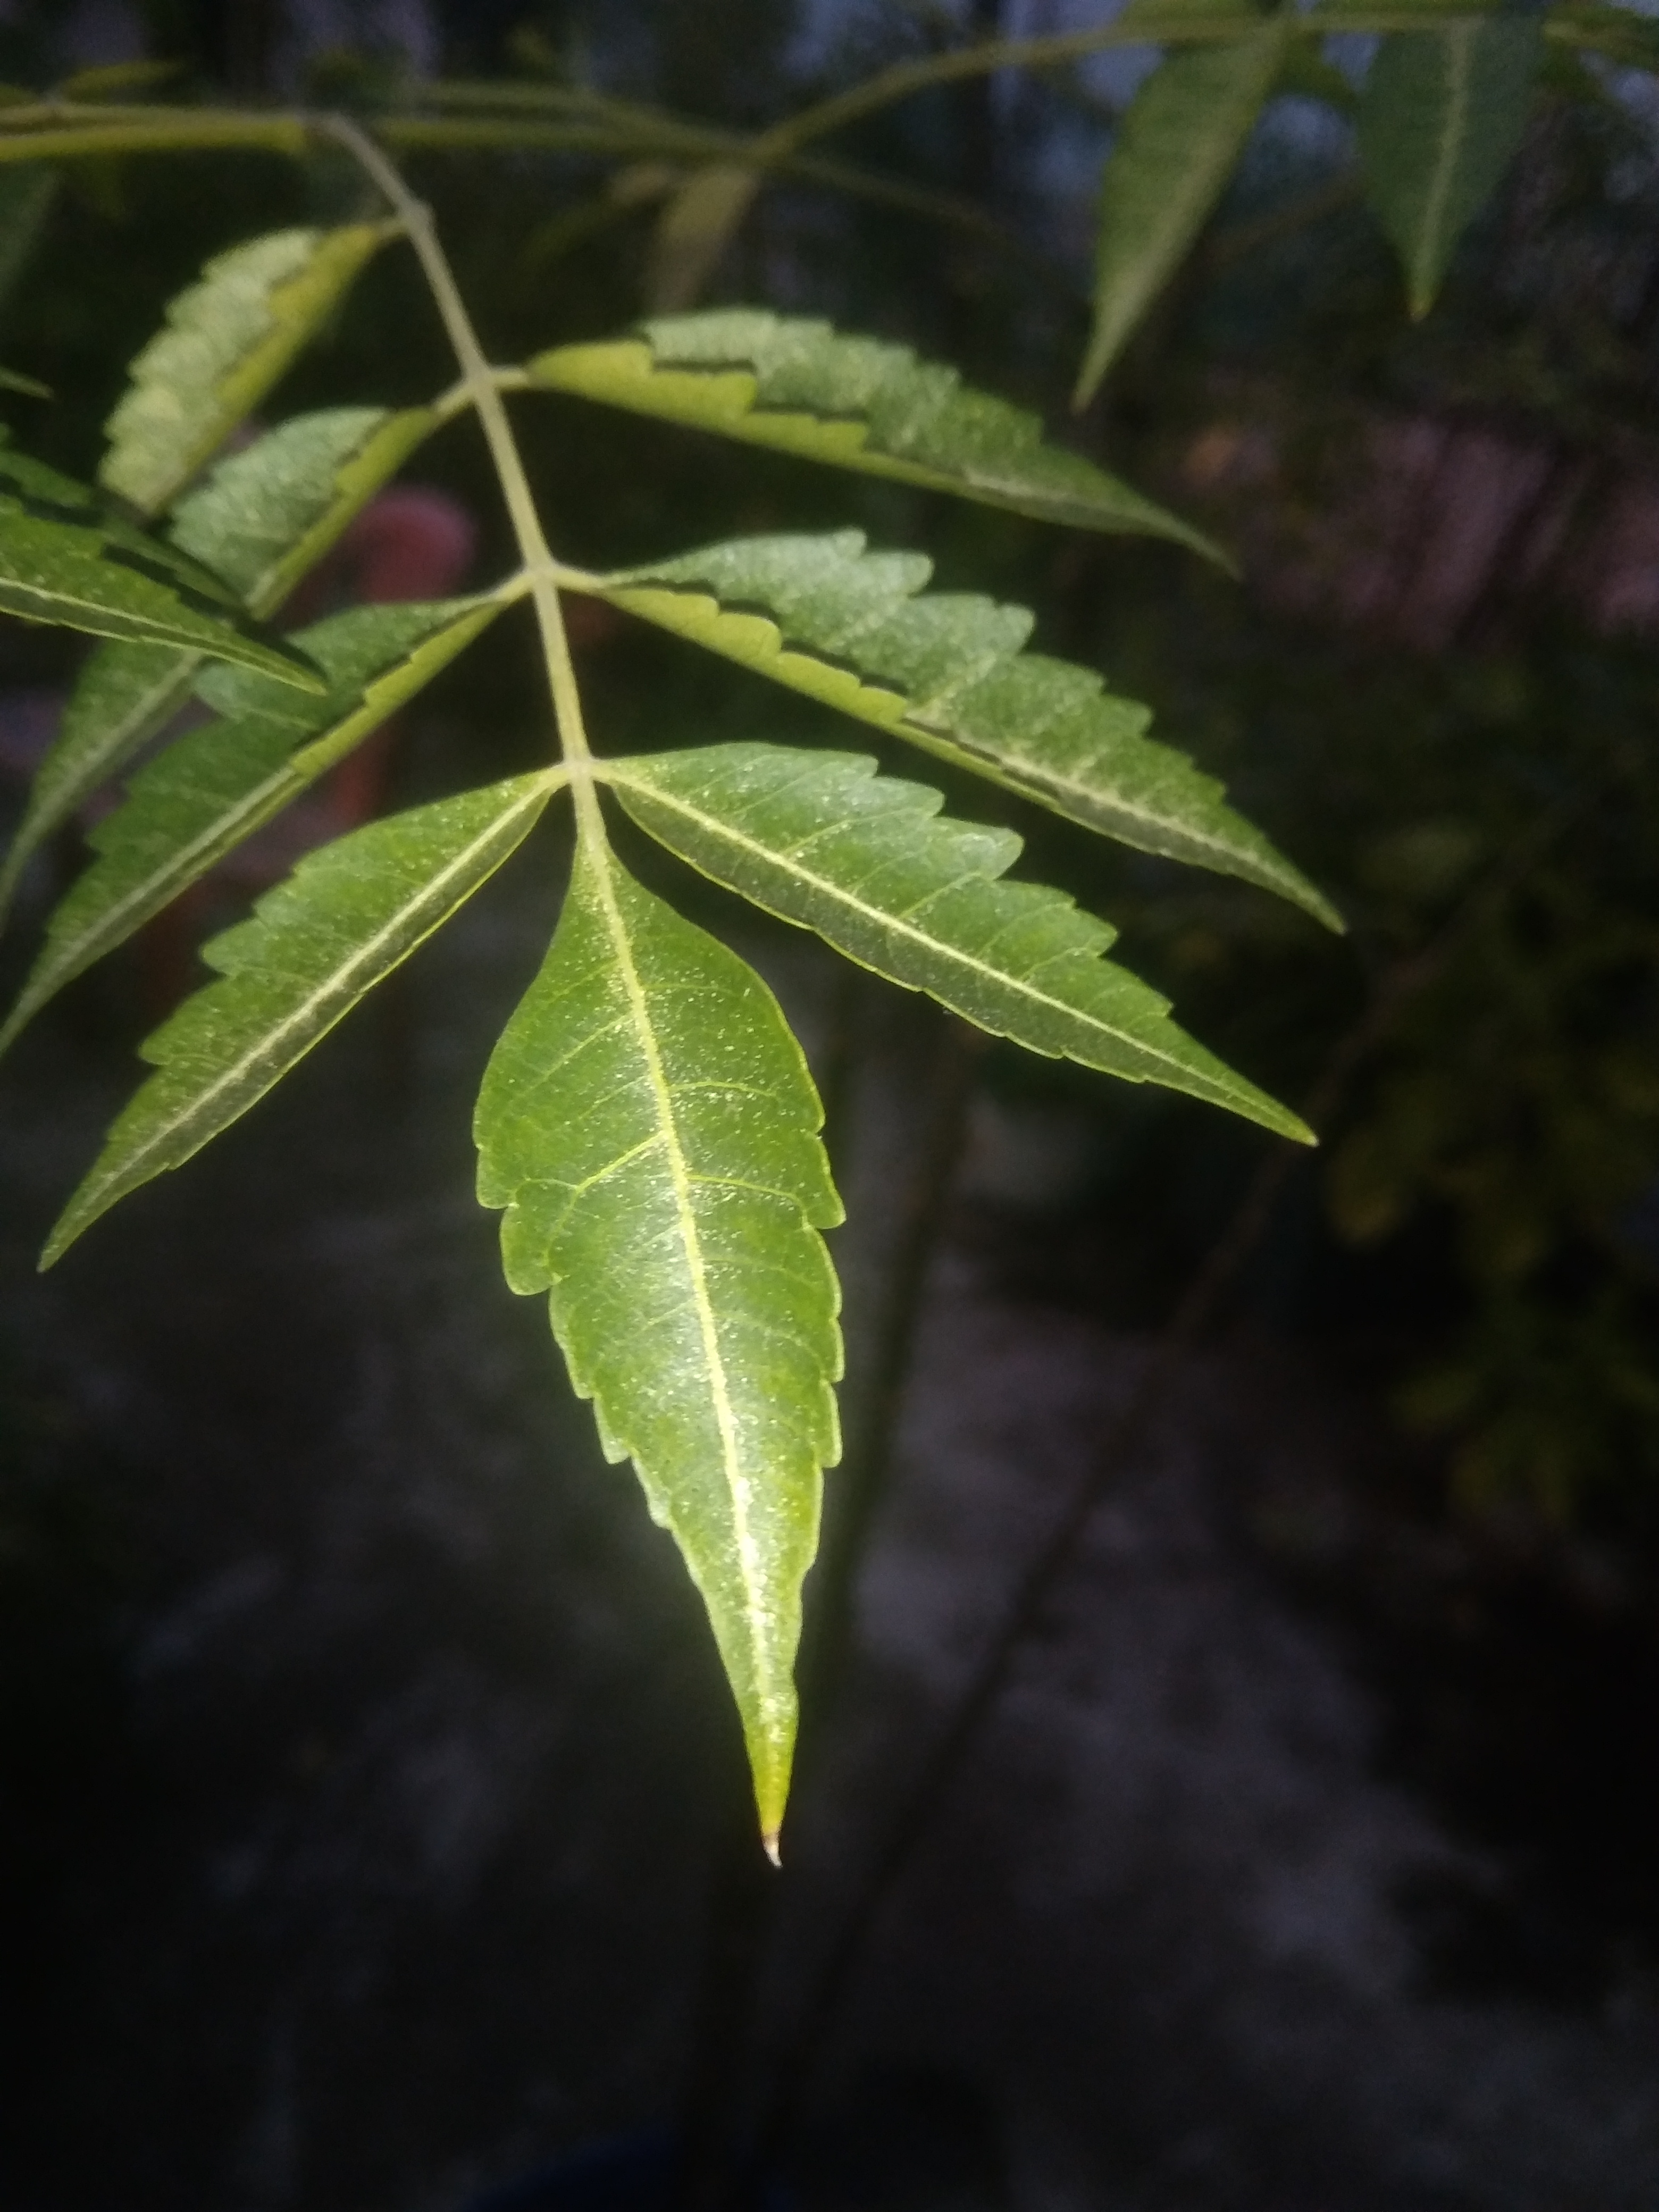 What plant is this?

neem
